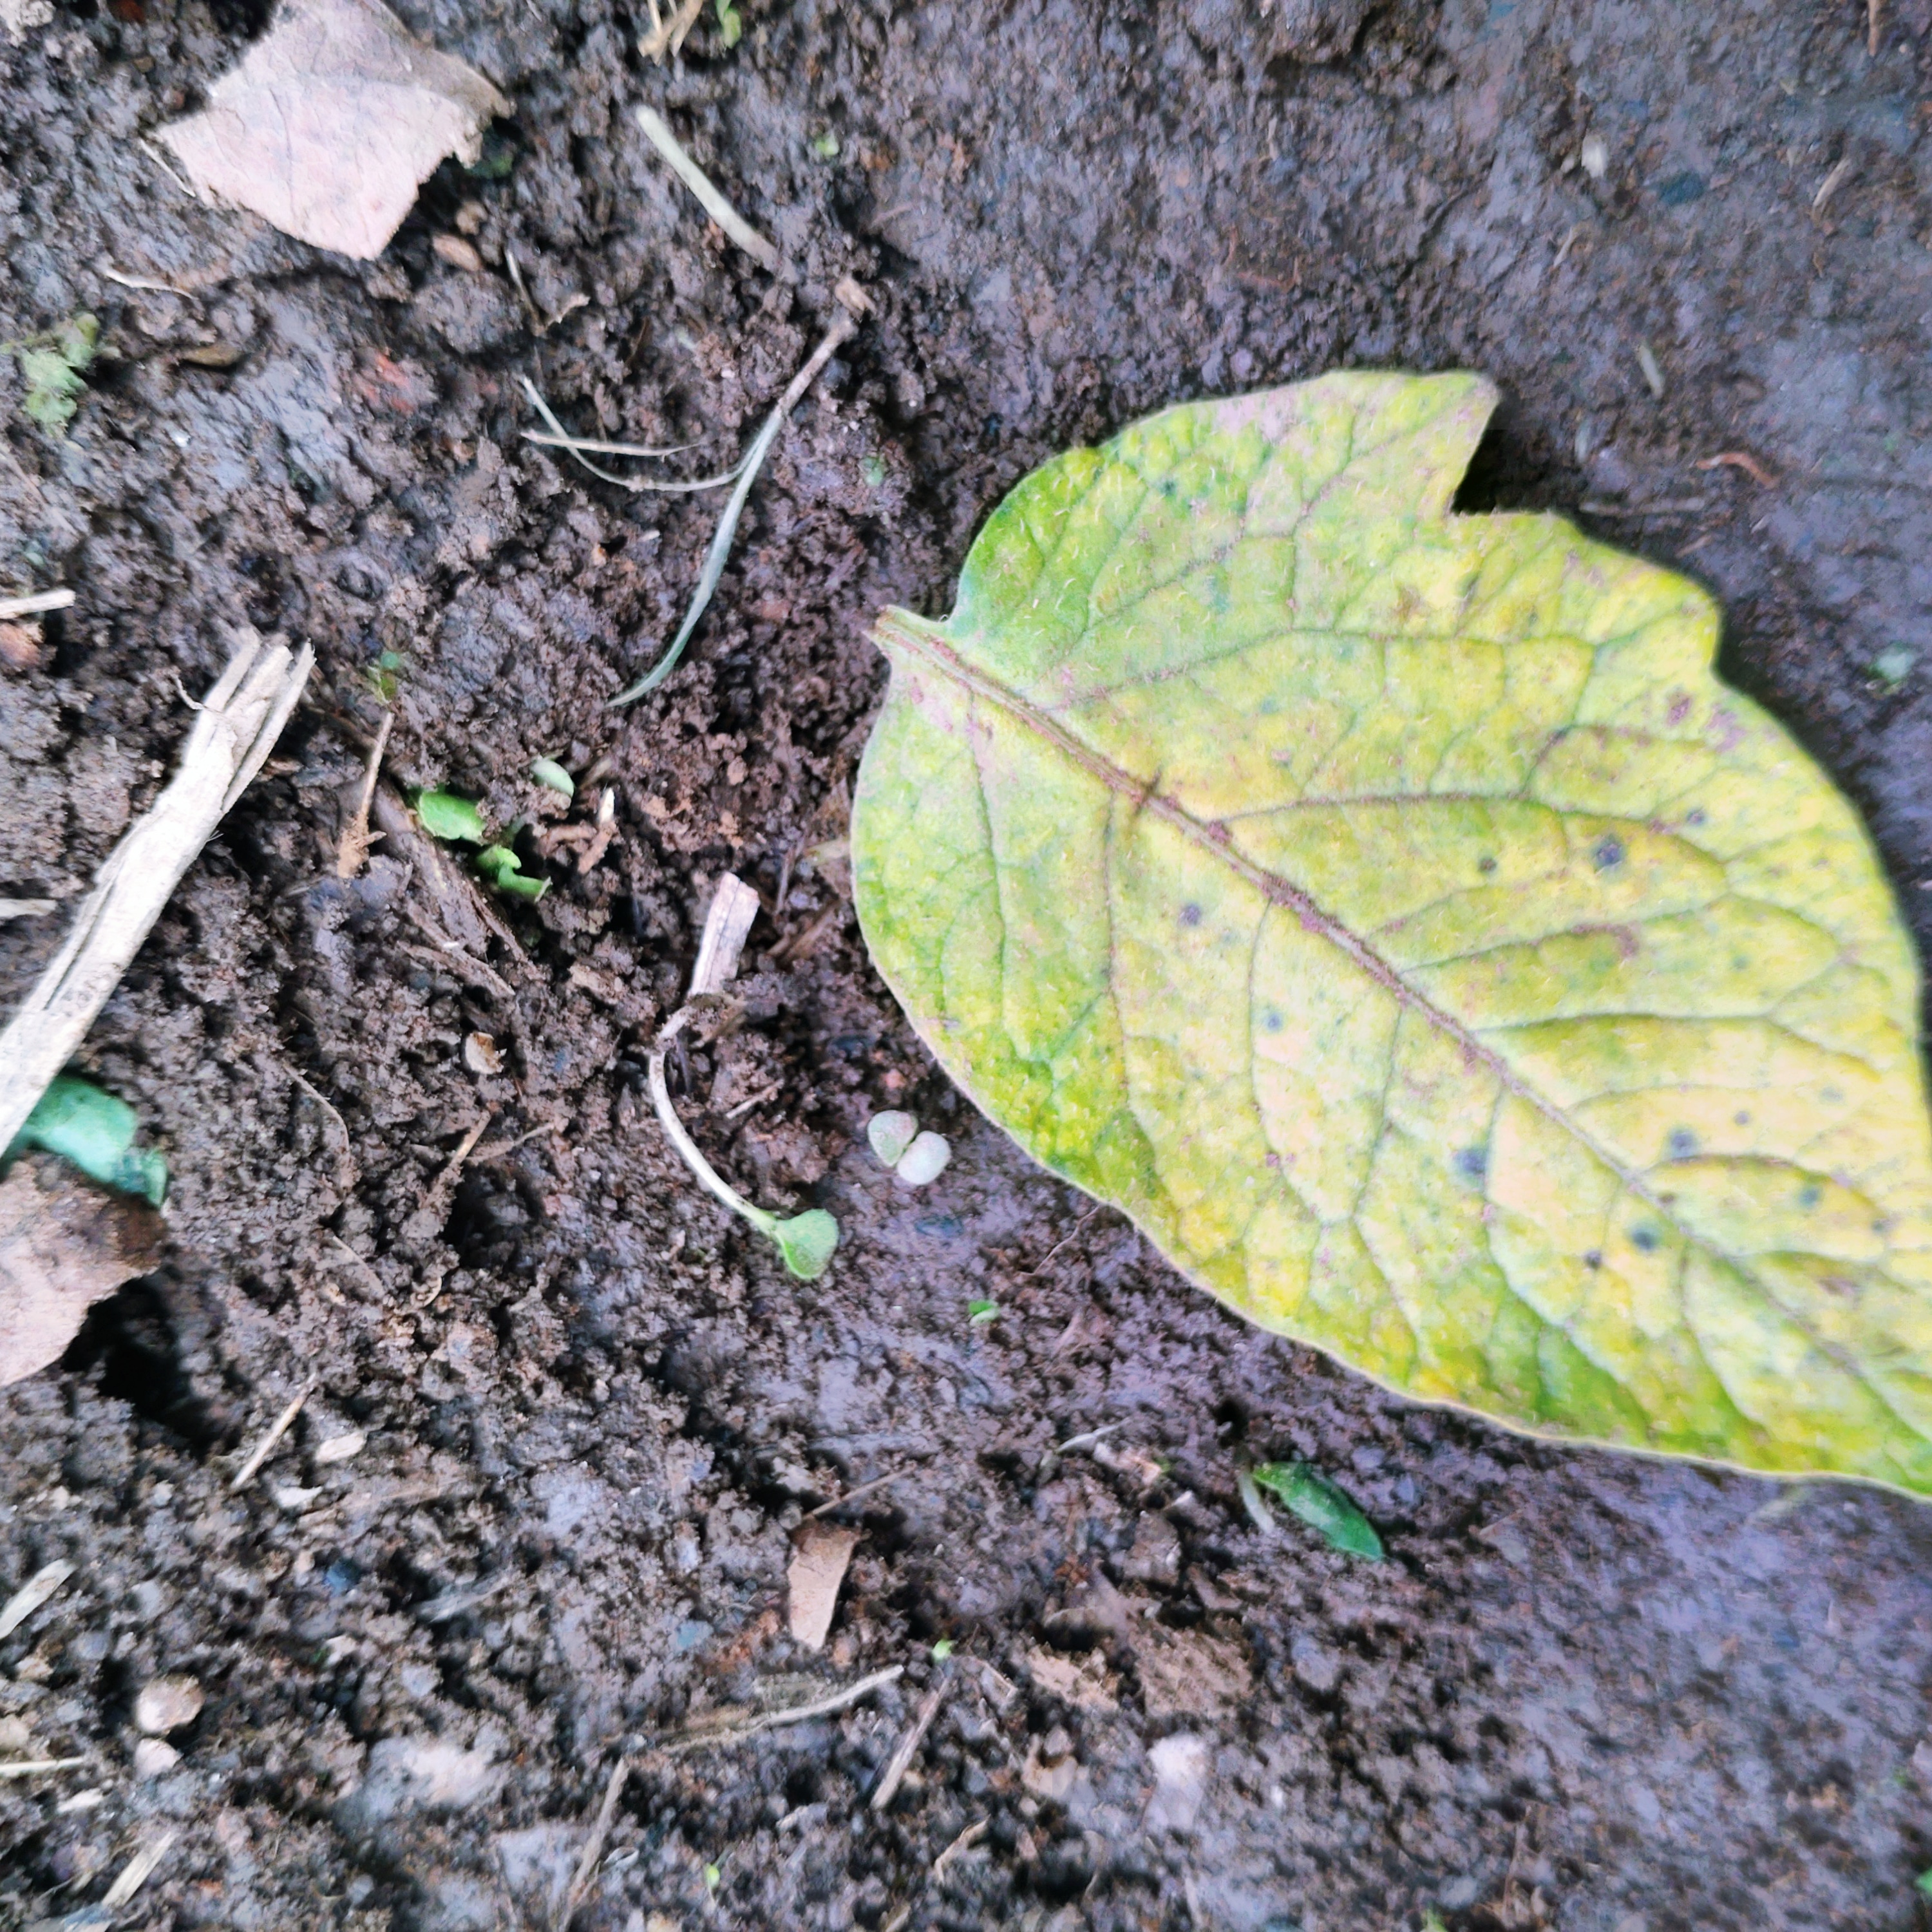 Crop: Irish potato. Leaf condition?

late blight
